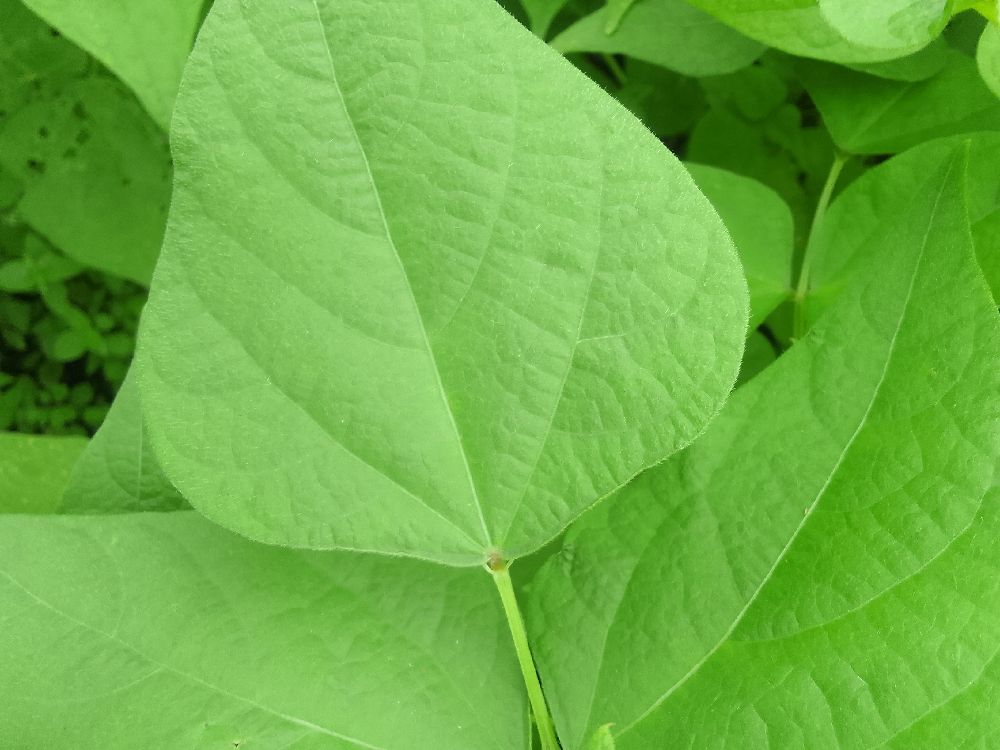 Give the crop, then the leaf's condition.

common bean, healthy
